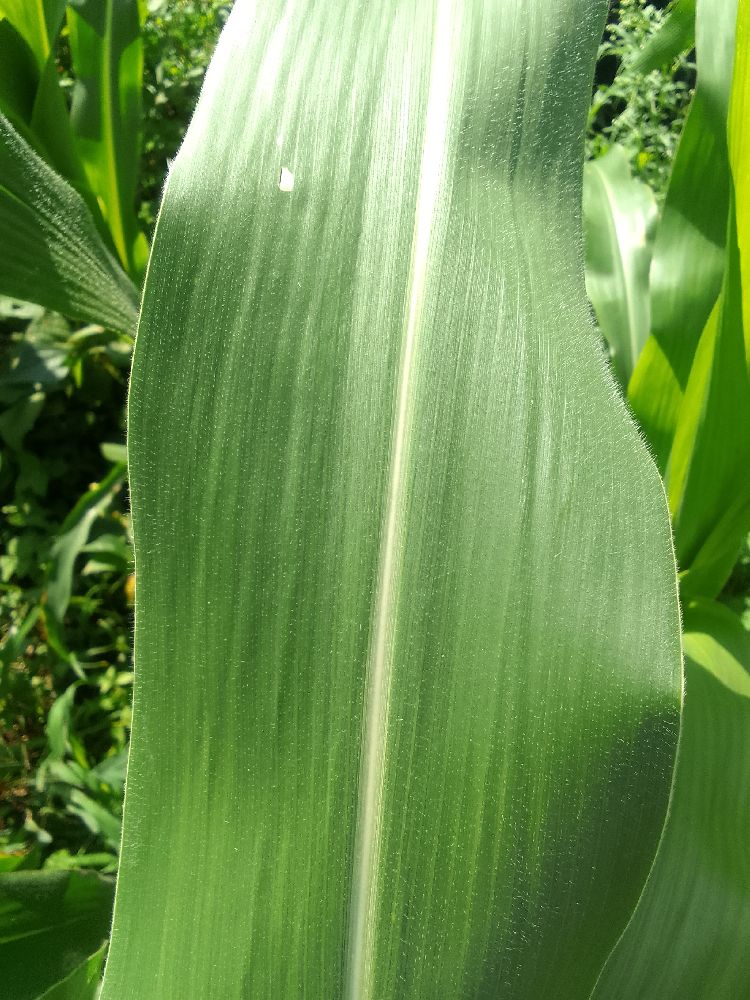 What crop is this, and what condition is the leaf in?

maize, healthy
